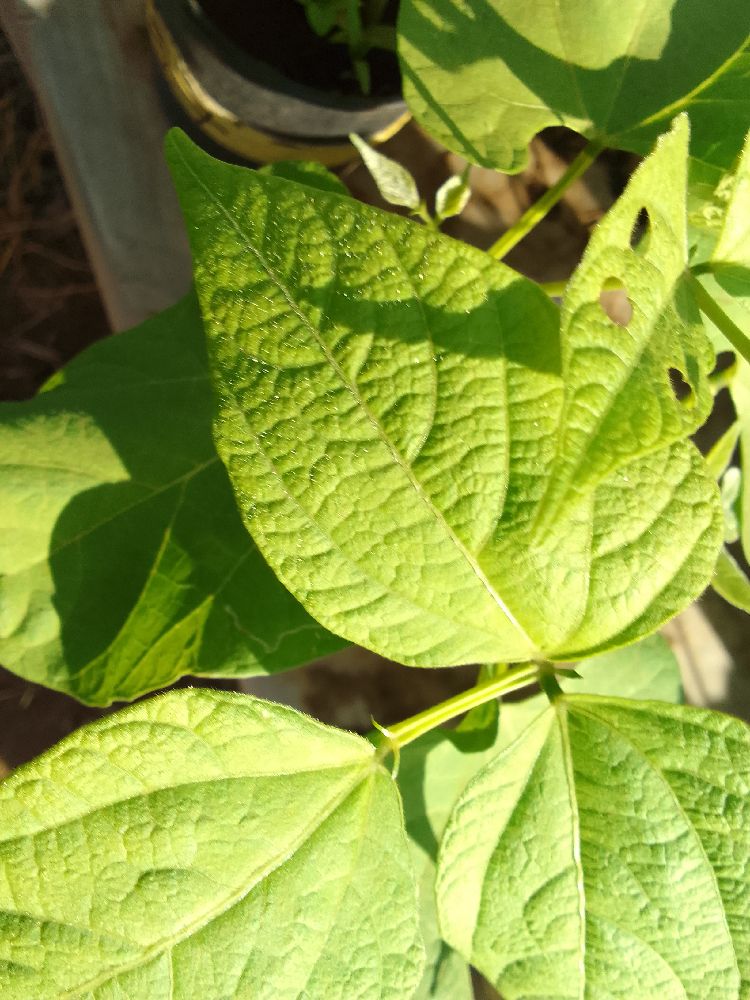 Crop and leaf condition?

common bean, healthy
